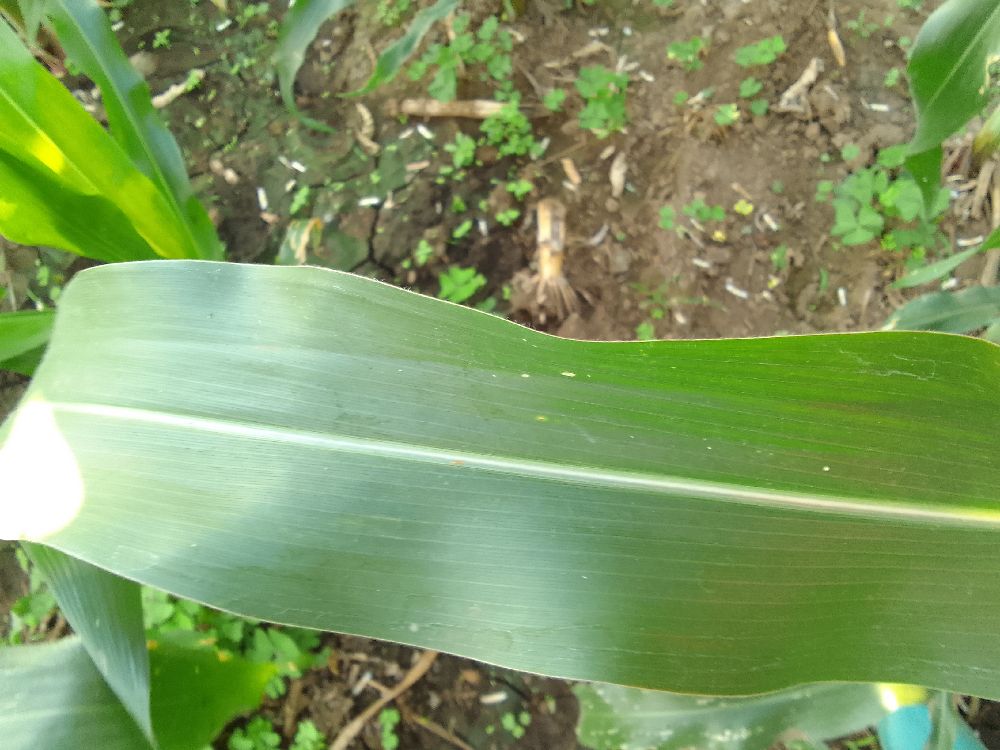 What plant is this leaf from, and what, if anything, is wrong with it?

maize, healthy
